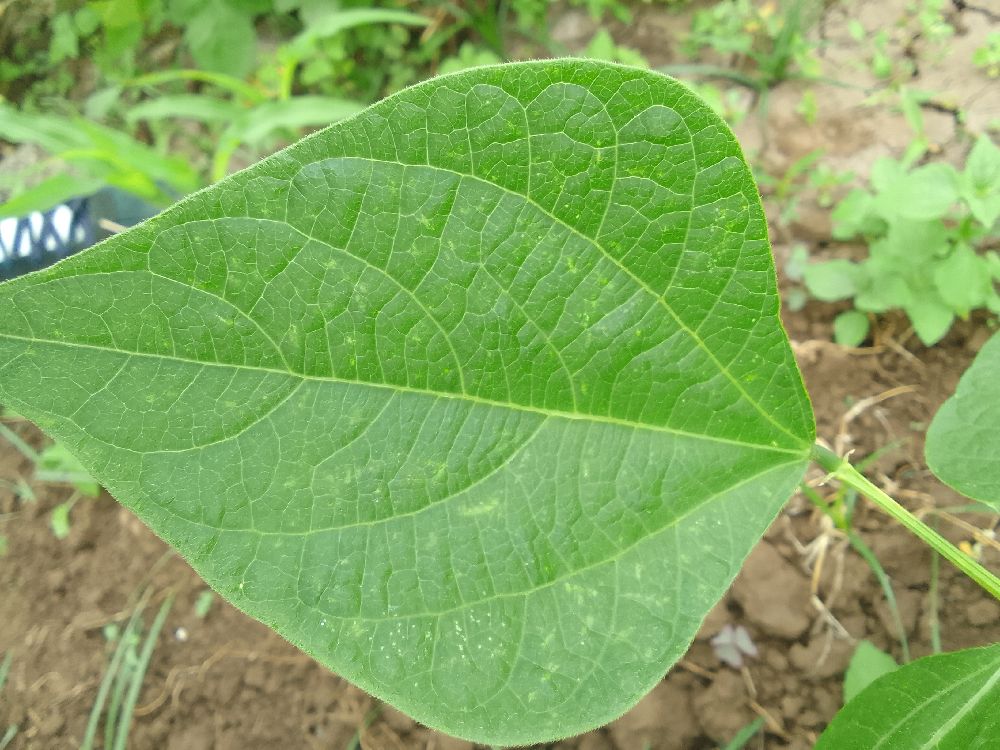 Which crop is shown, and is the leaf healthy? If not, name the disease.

common bean, healthy
